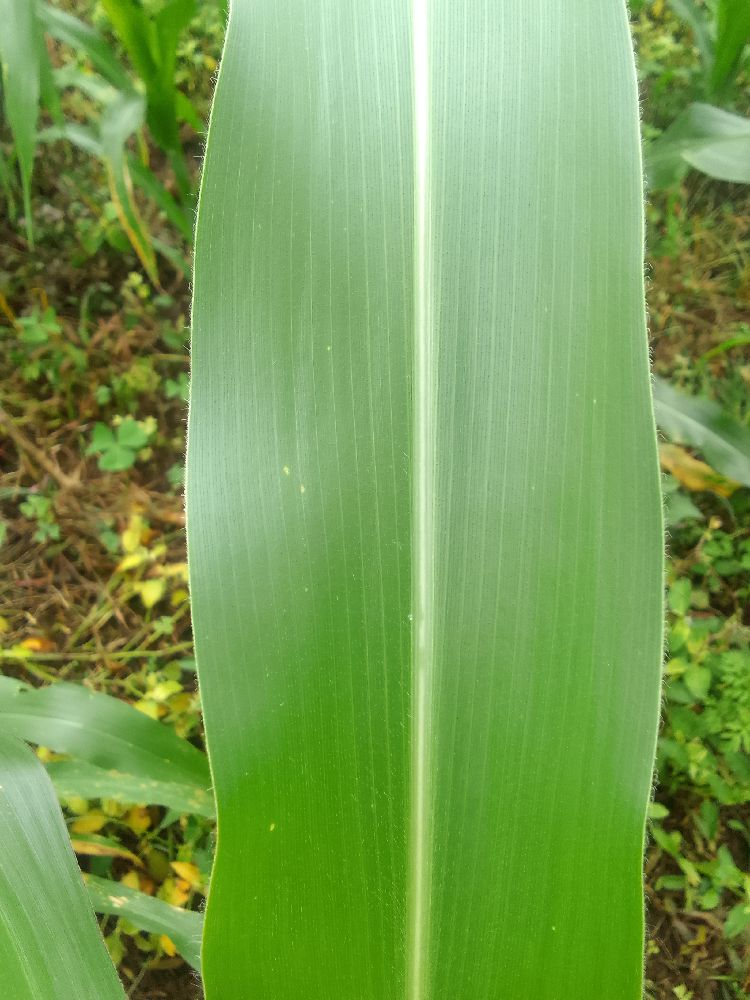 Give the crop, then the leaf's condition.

maize, healthy
